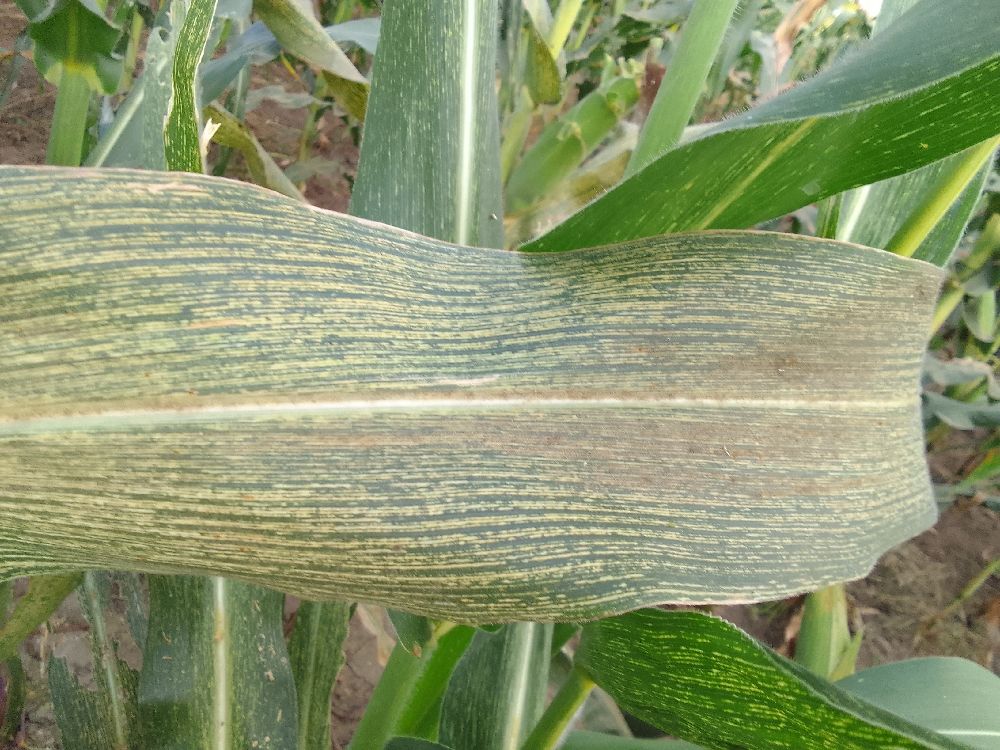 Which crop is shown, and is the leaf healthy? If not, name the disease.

maize, maize streak virus
